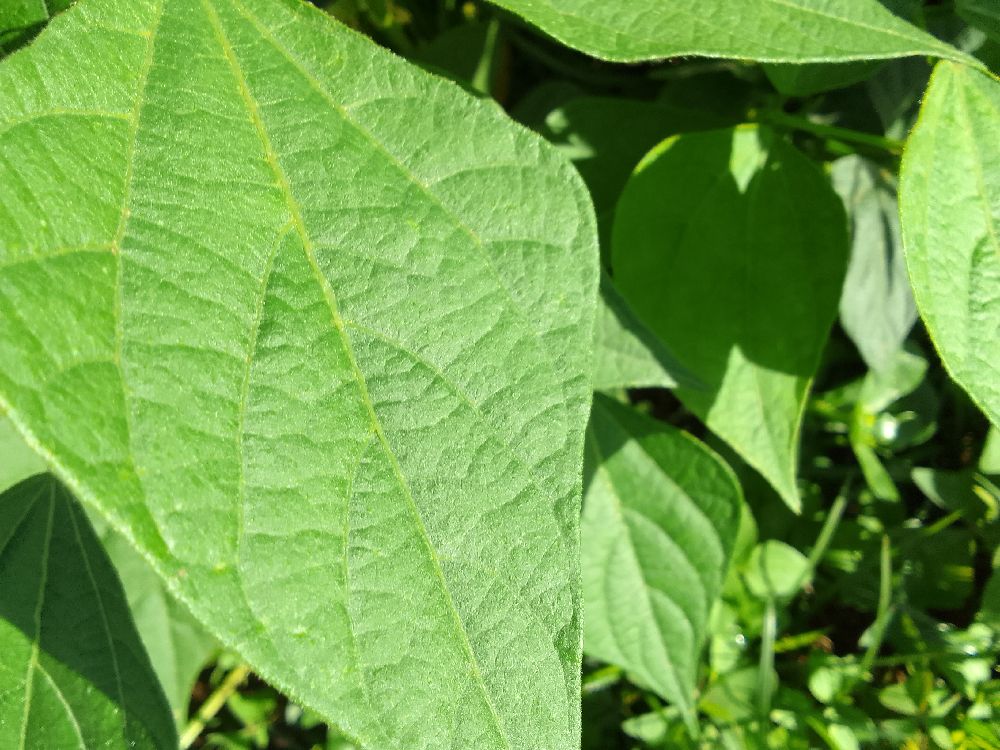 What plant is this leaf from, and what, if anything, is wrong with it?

common bean, healthy
